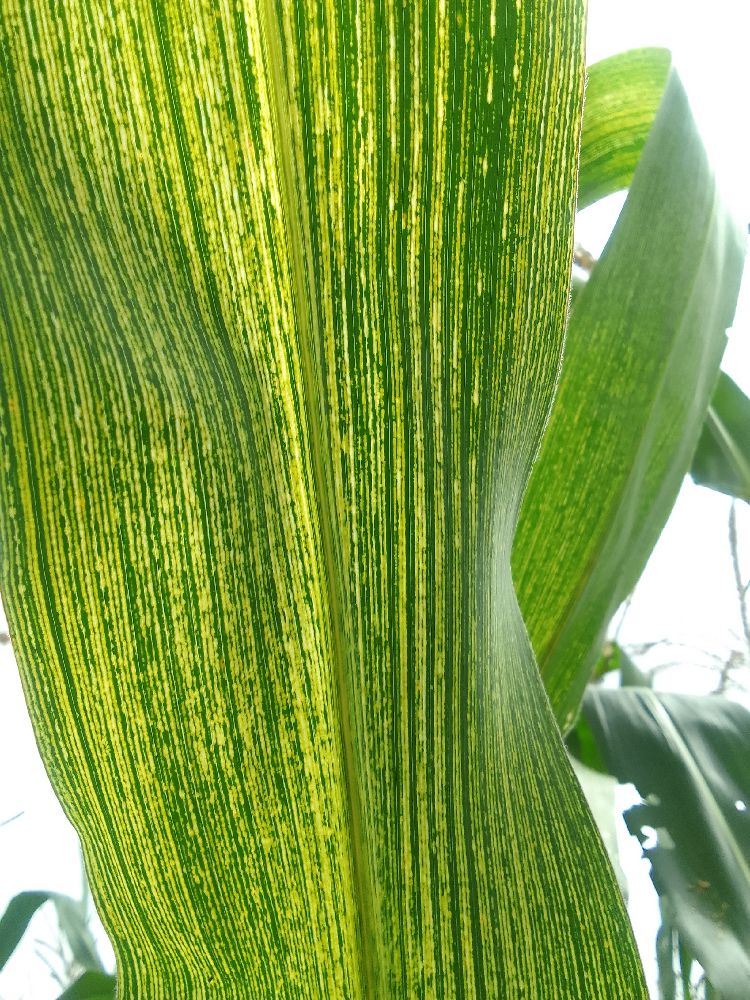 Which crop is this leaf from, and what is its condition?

maize, maize streak virus
